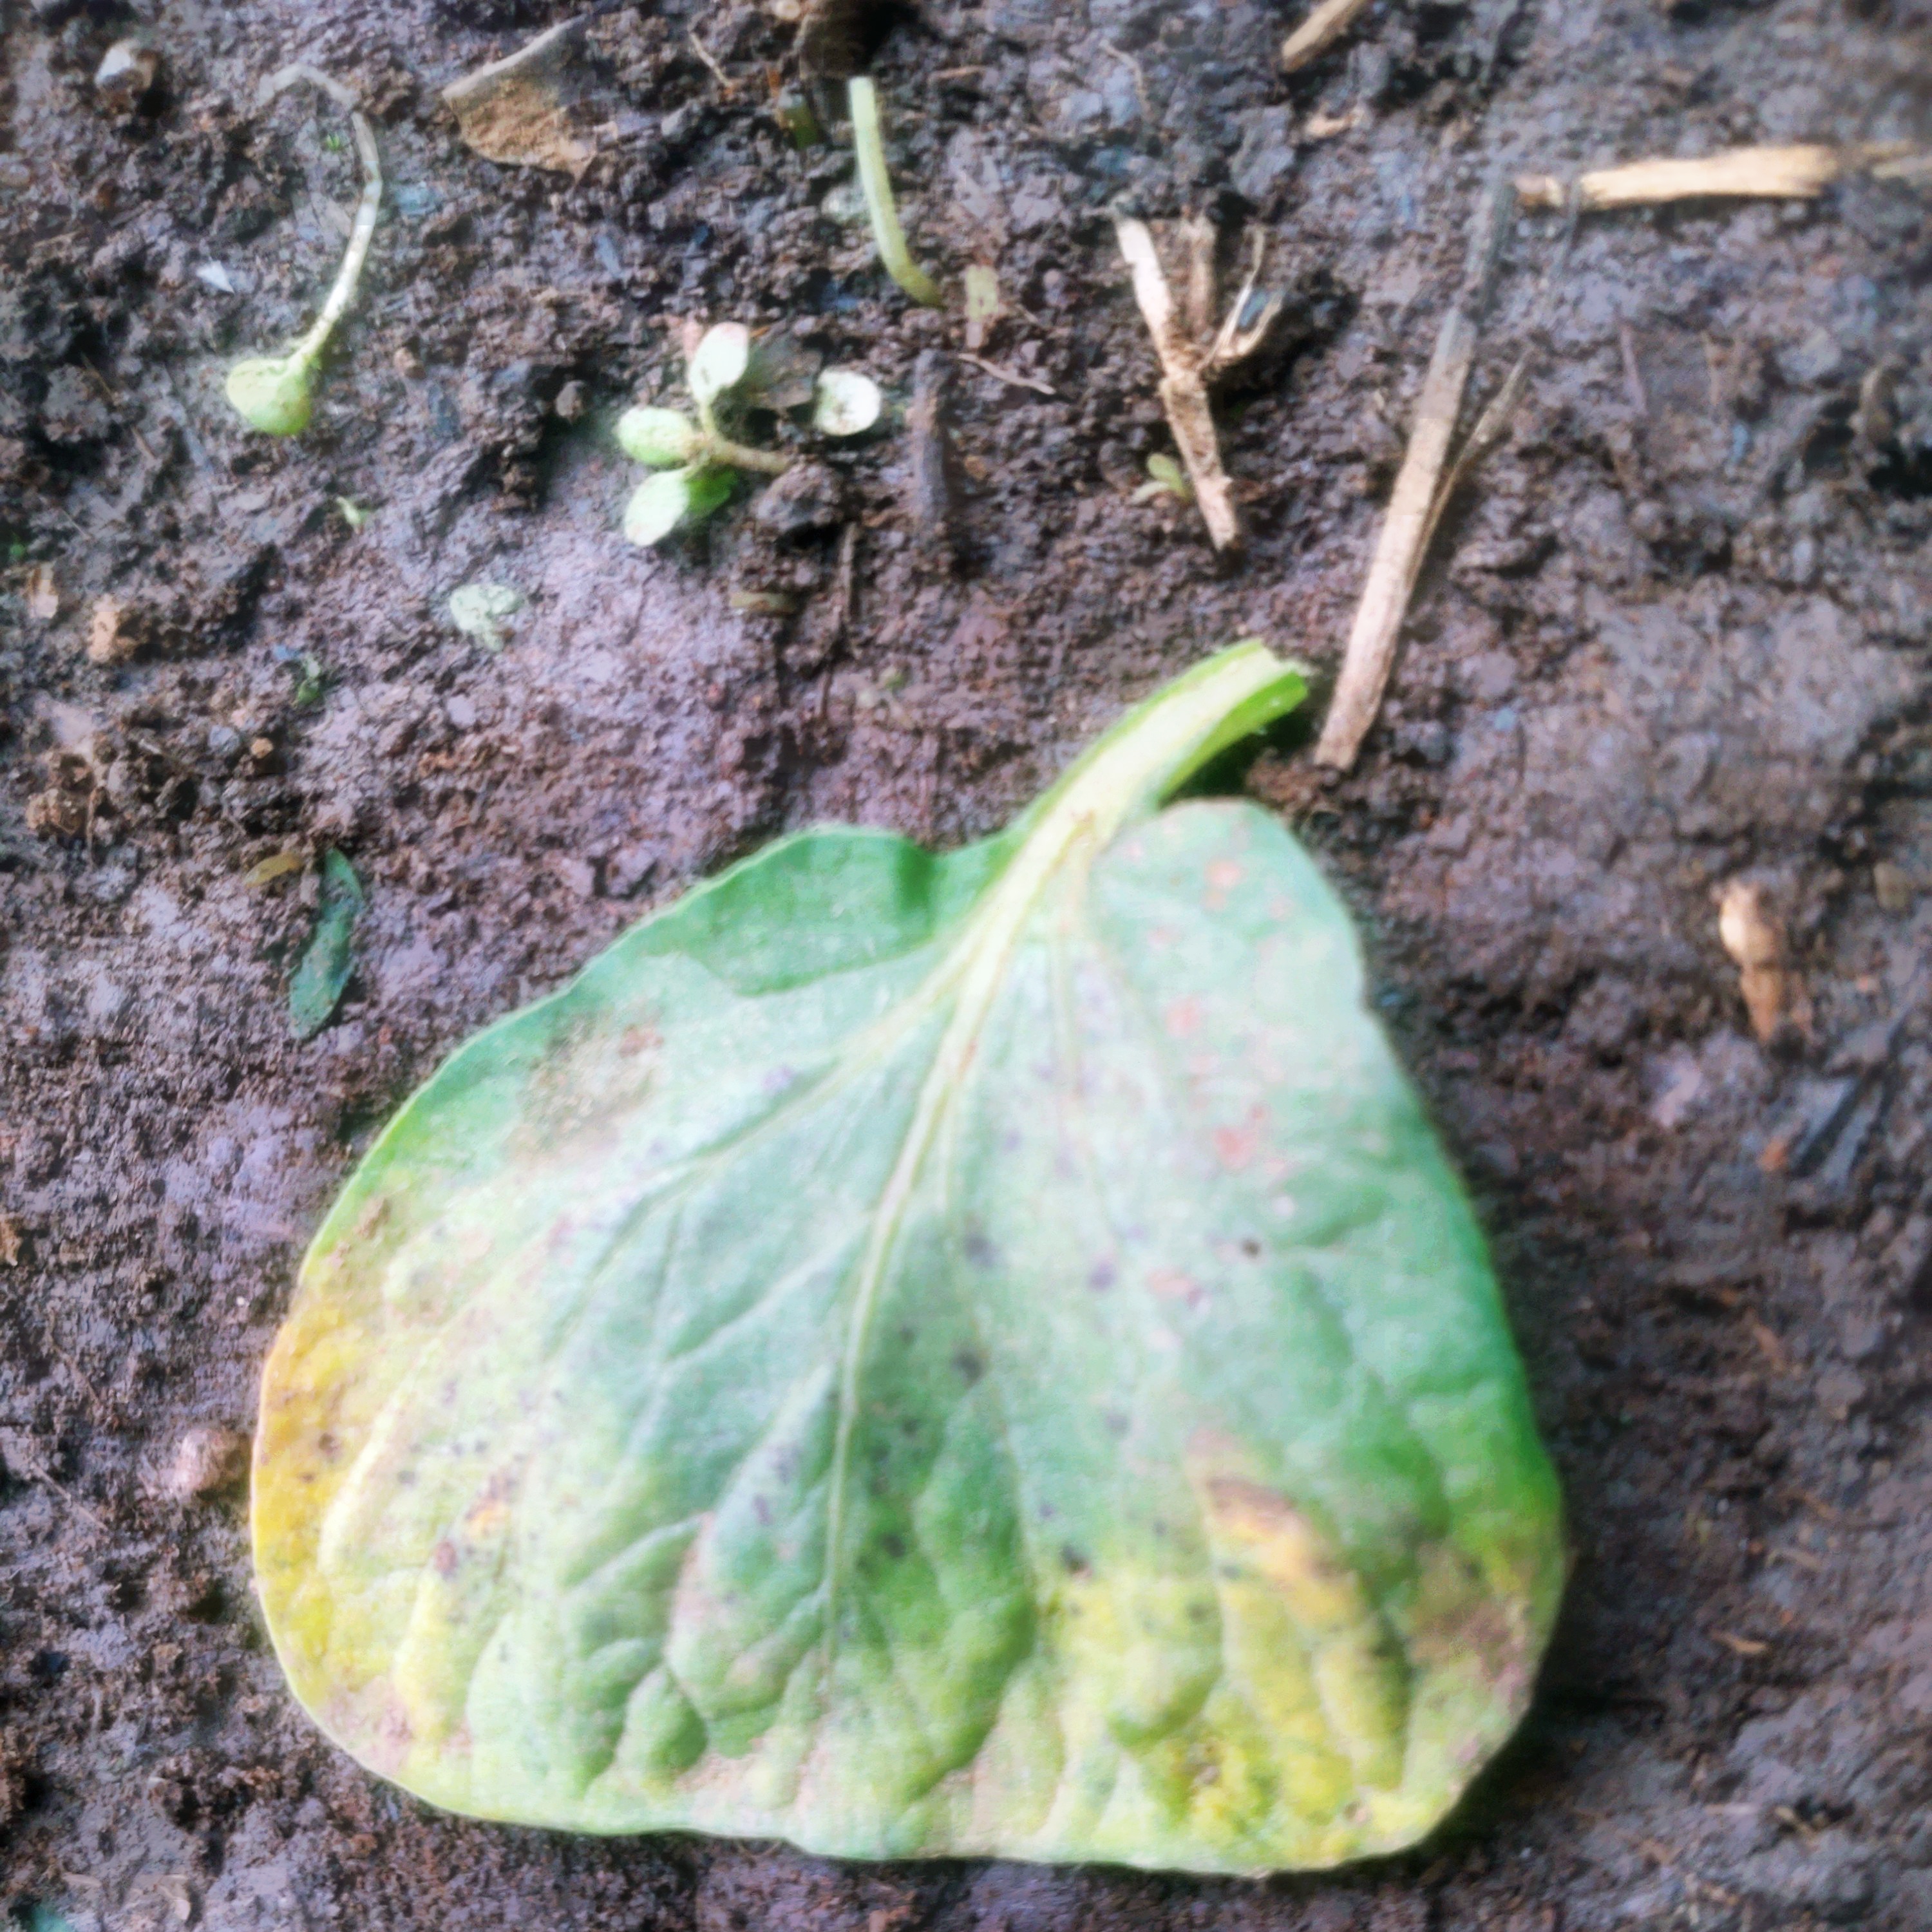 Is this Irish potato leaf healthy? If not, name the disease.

late blight
